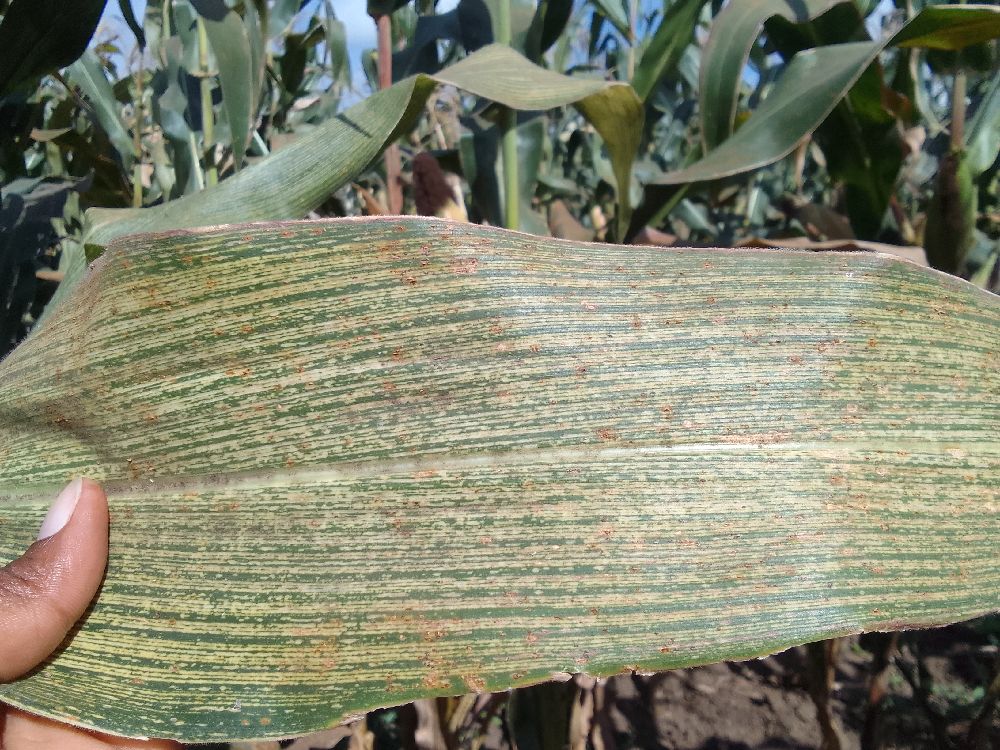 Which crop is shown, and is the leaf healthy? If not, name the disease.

maize, maize streak virus
